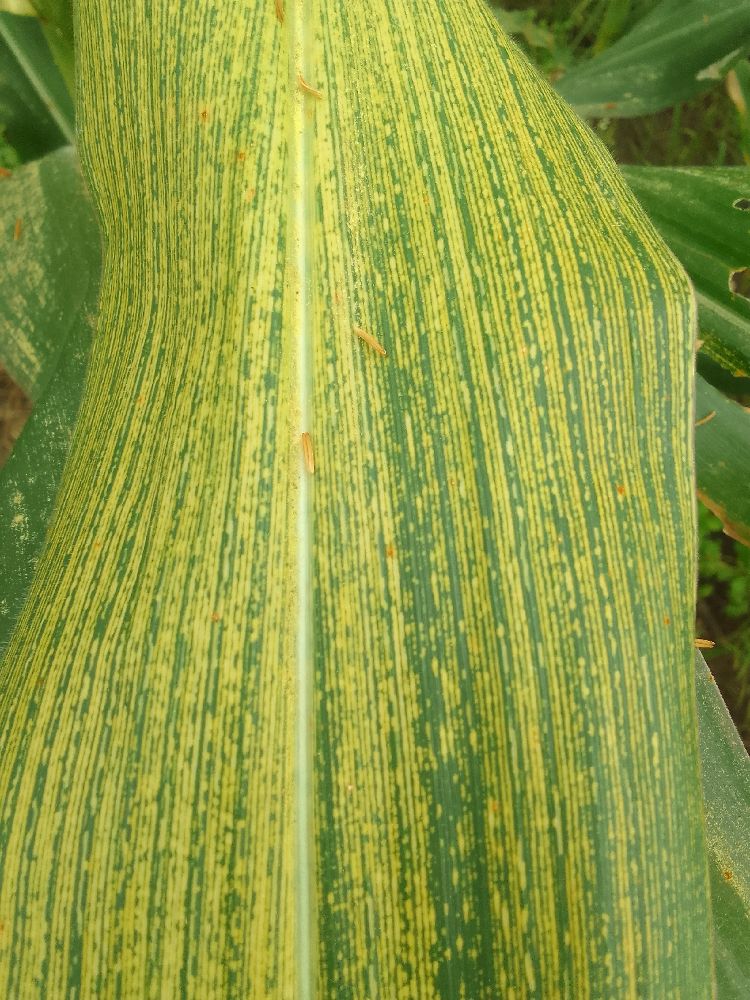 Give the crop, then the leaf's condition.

maize, maize streak virus
